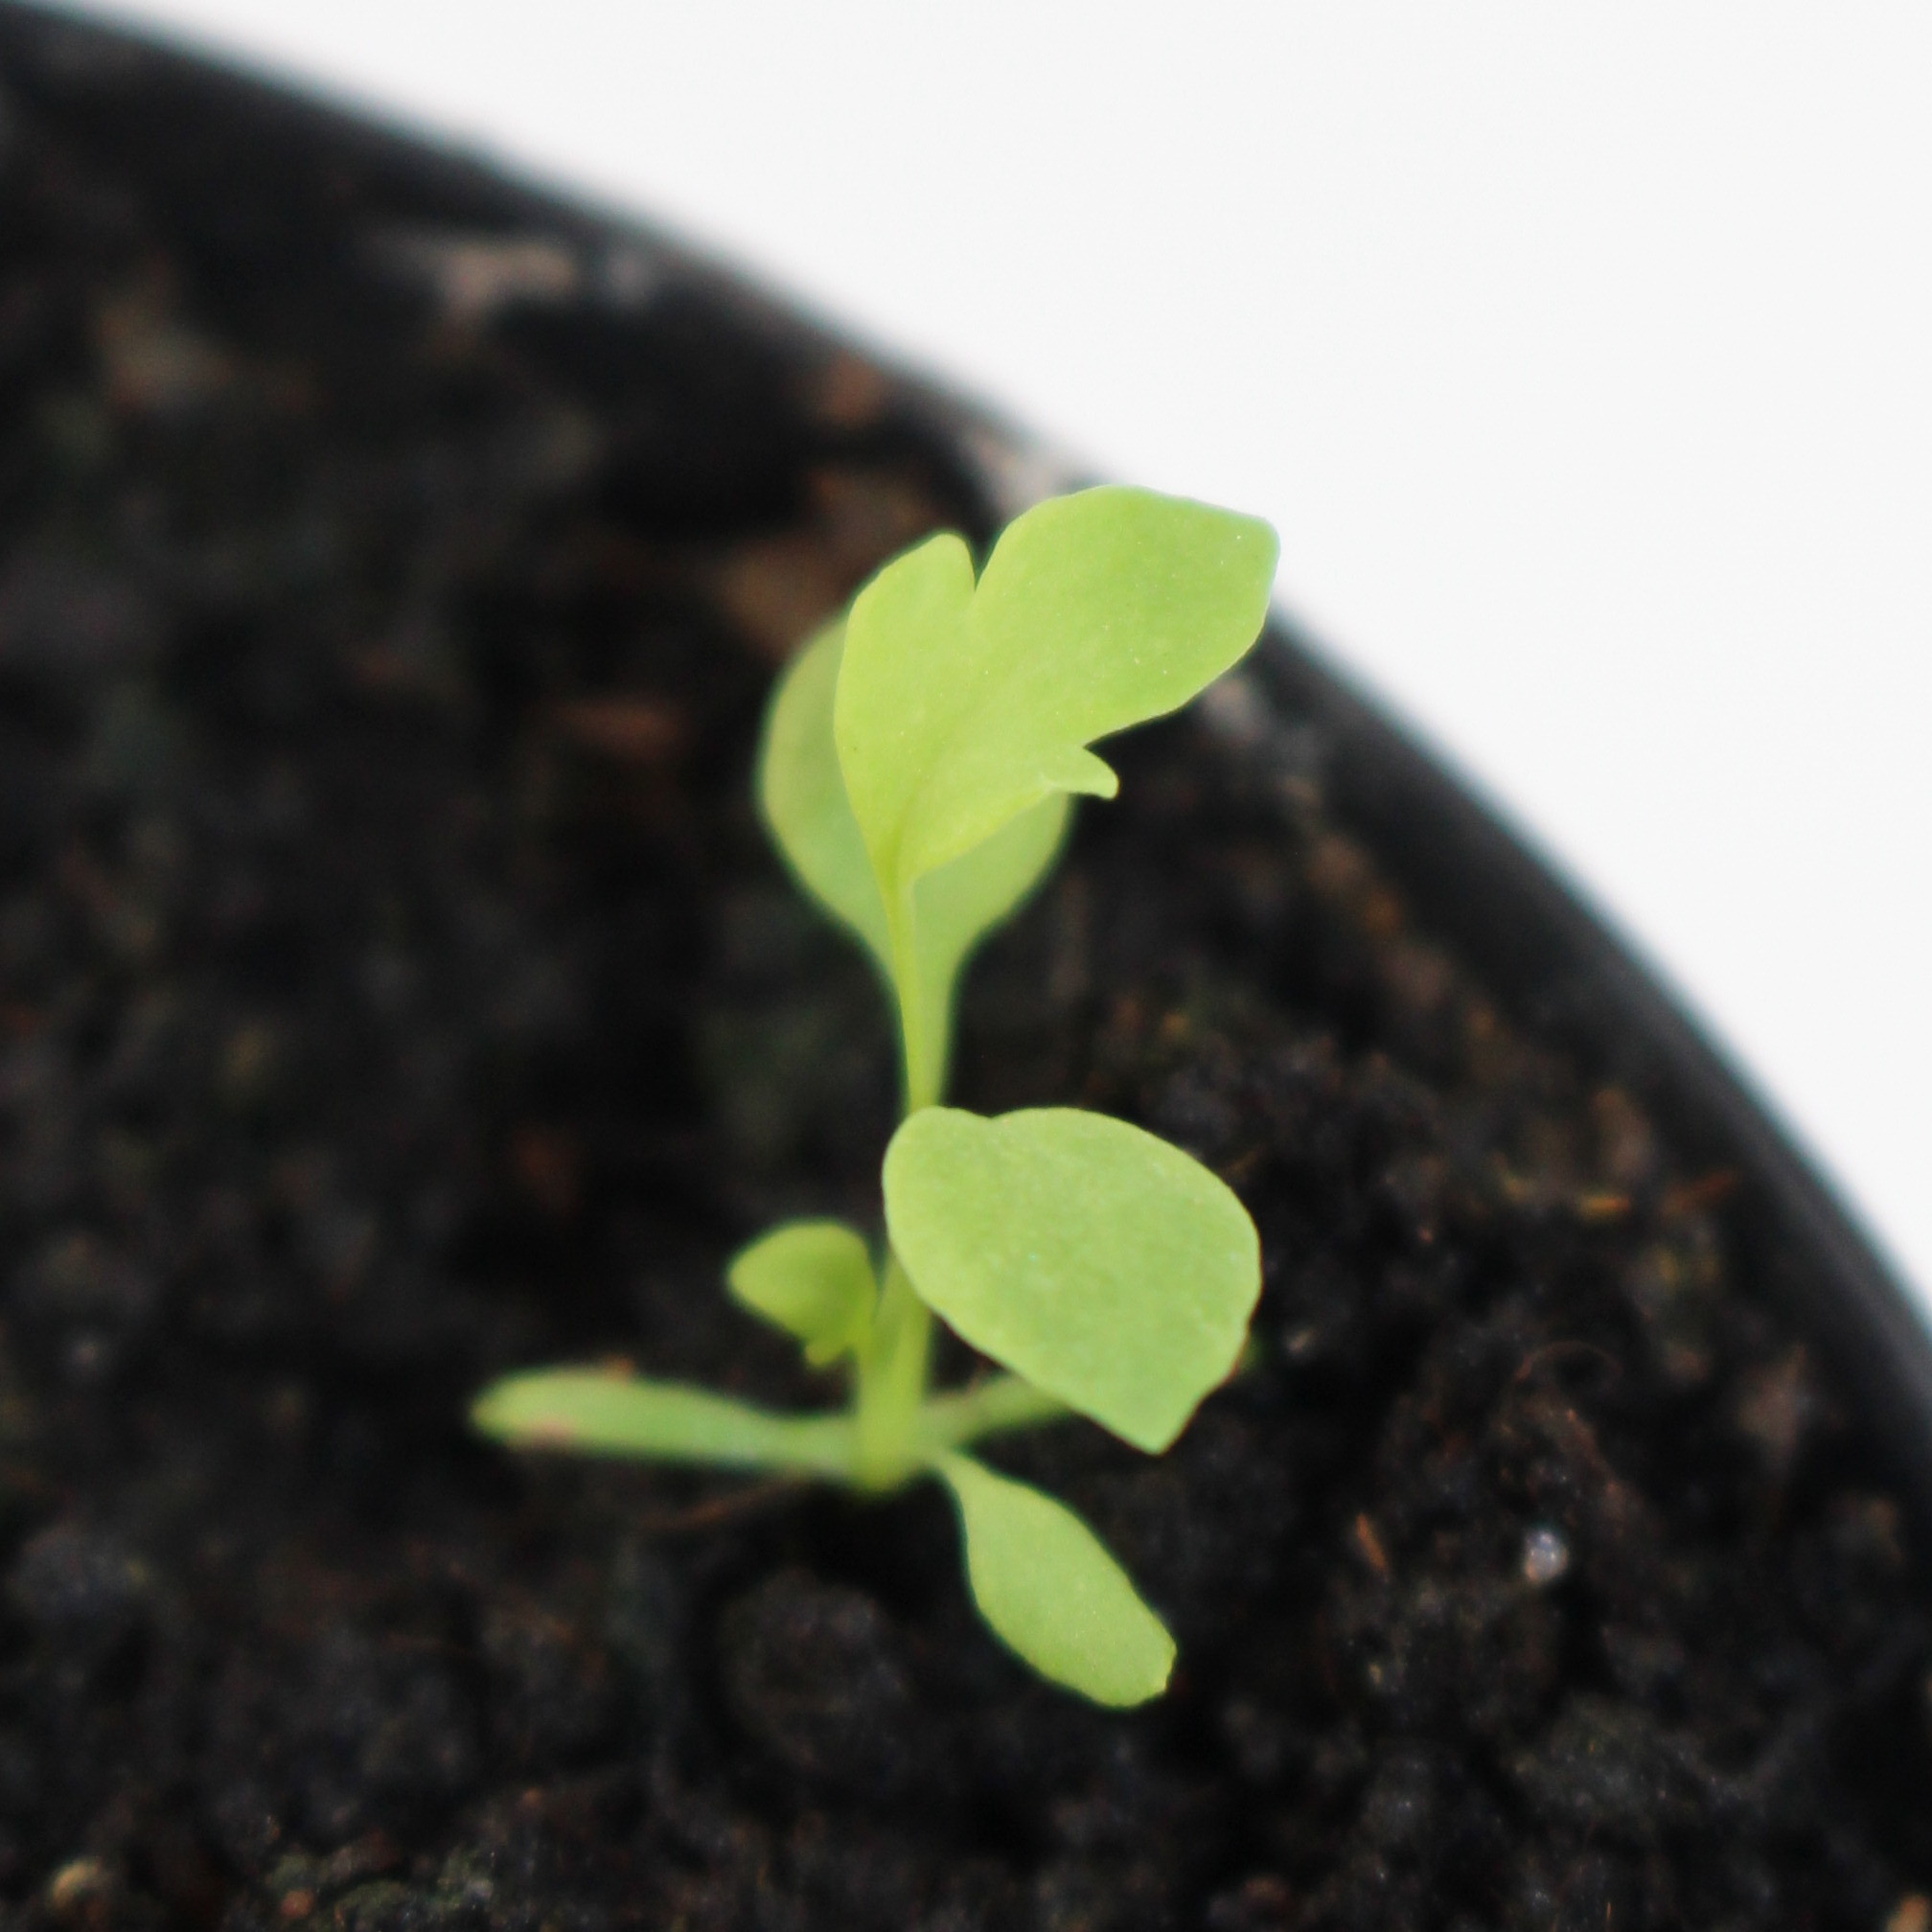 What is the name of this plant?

Papaver rhoeas
